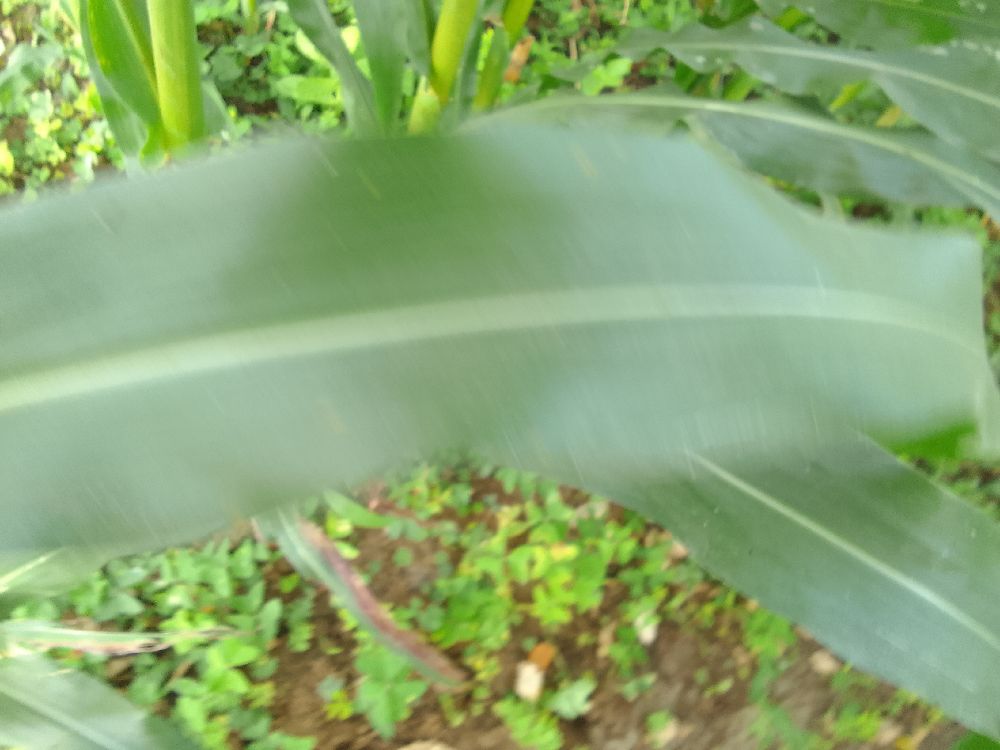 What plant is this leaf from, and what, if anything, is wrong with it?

maize, healthy
